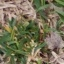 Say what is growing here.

grass
